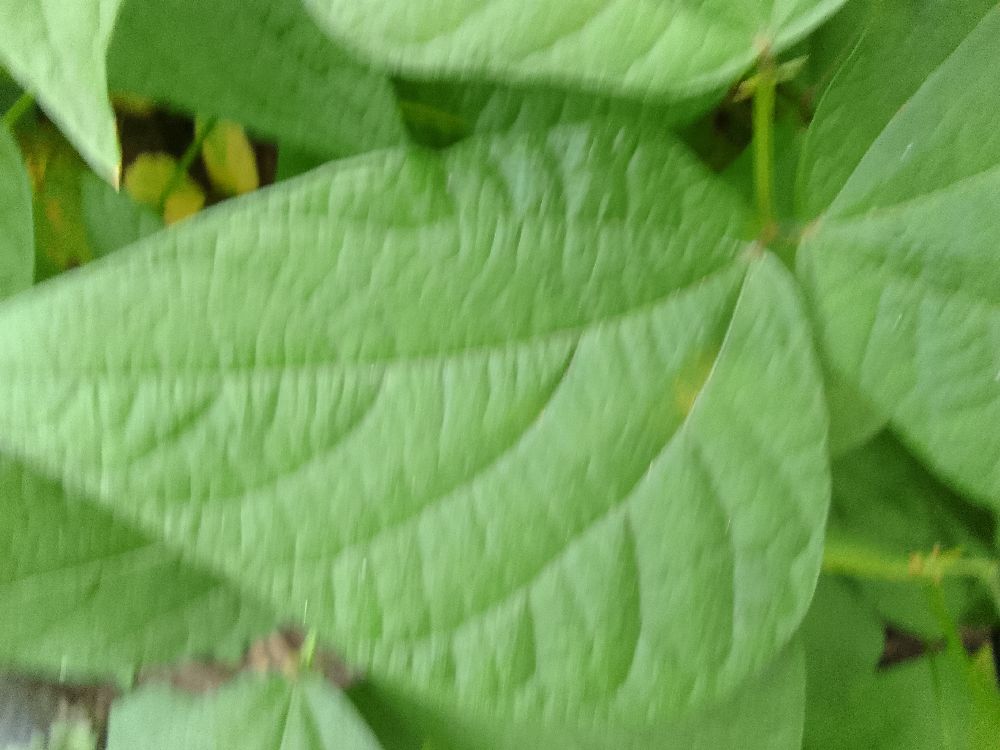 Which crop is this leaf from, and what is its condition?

common bean, healthy
